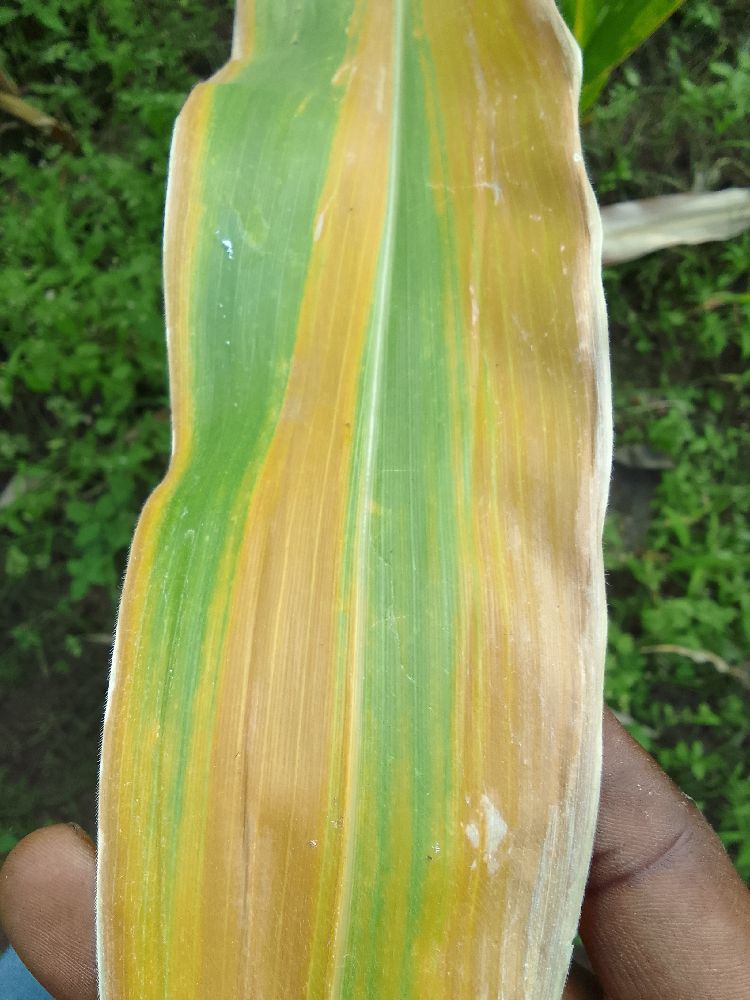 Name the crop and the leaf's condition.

maize, maize lethal necrosis
